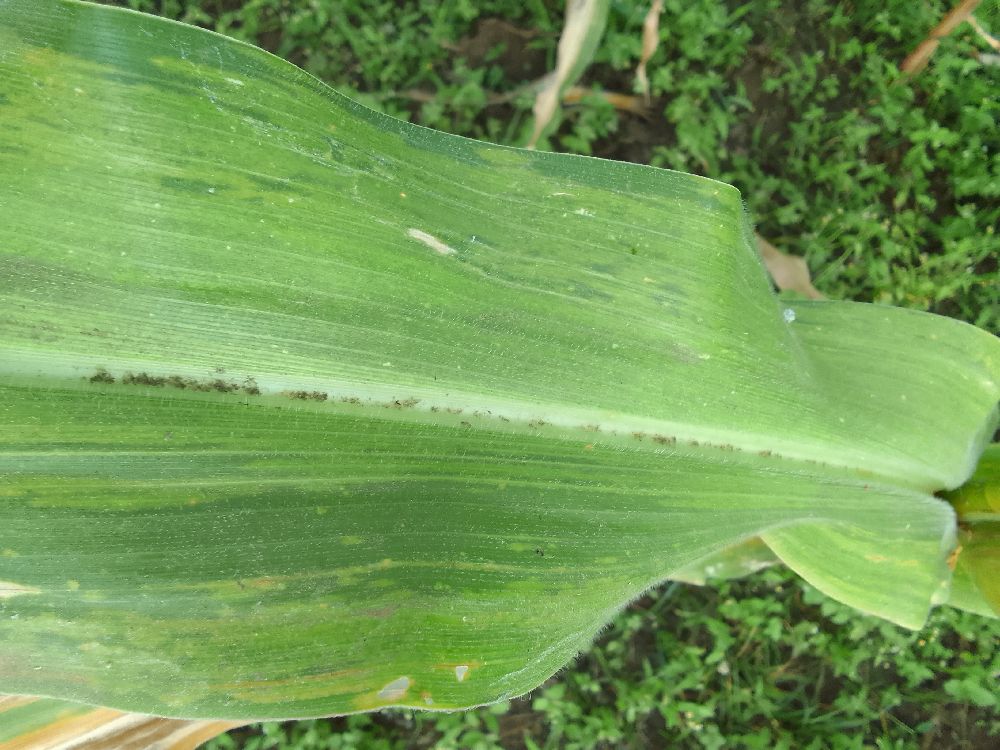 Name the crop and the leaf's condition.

maize, maize lethal necrosis
